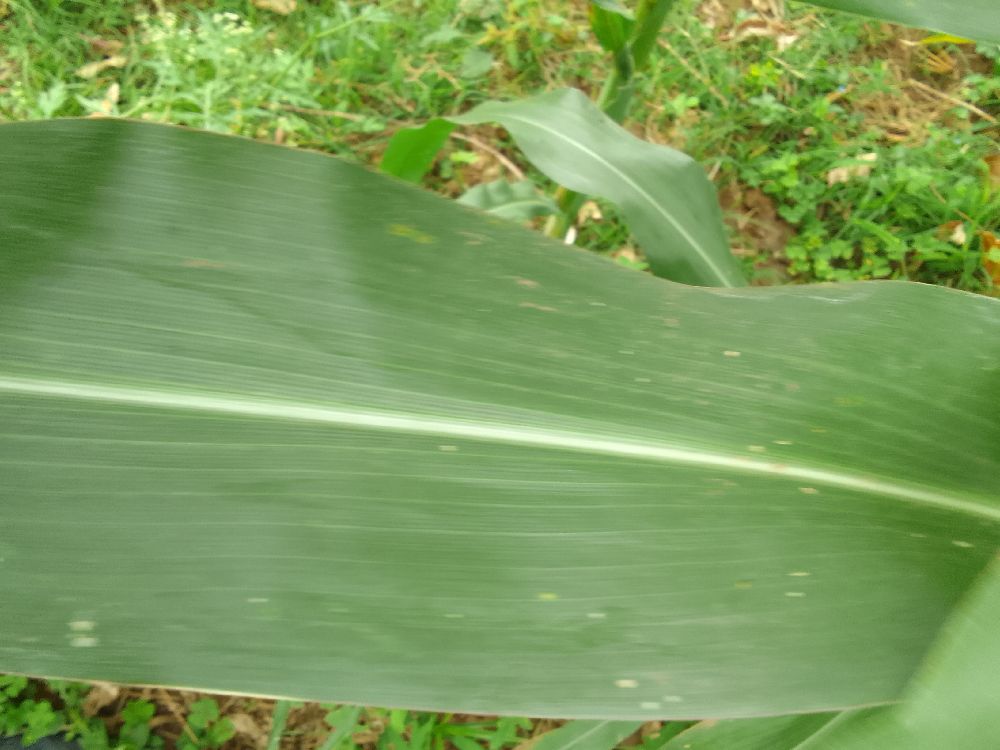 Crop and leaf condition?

maize, healthy
